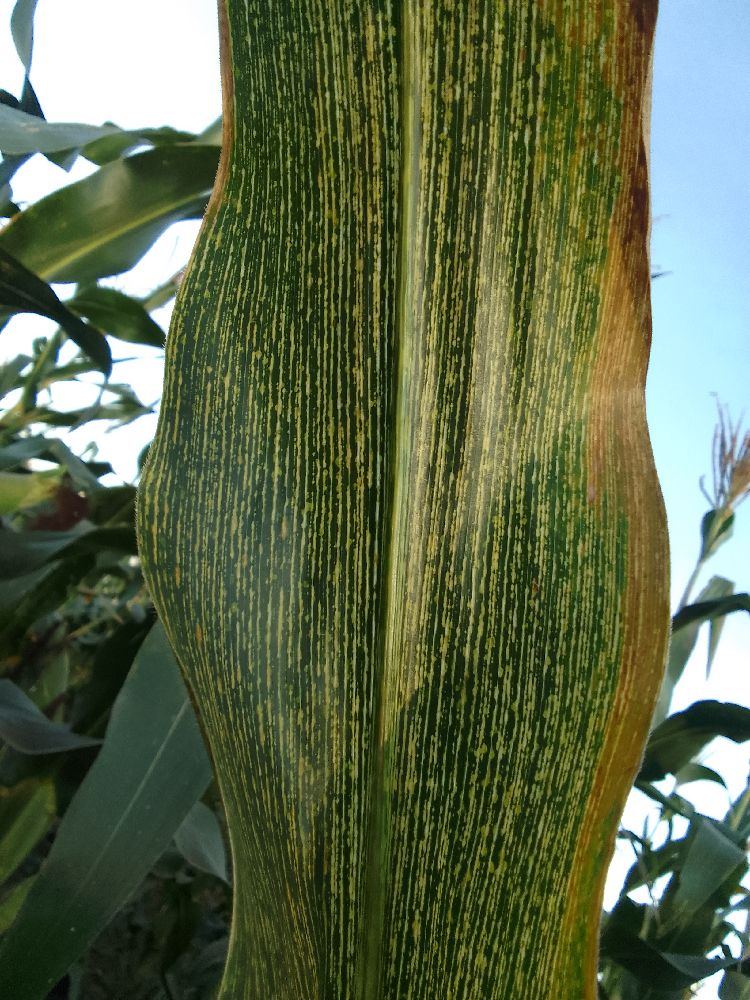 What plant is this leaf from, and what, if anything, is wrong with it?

maize, maize streak virus
